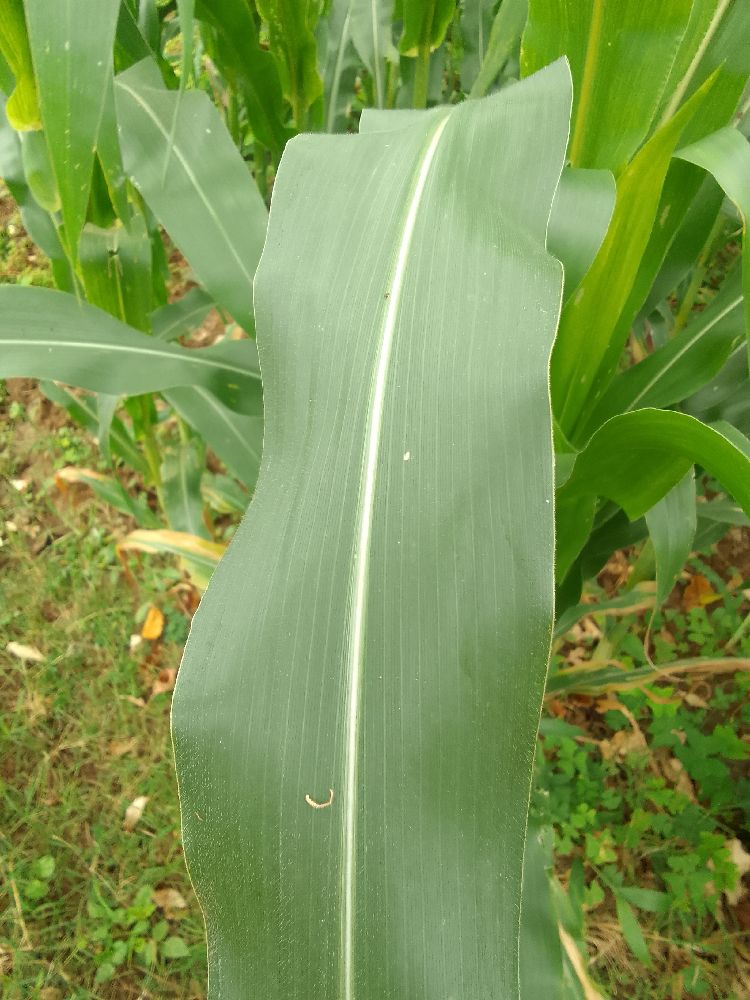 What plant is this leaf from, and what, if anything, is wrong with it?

maize, healthy
